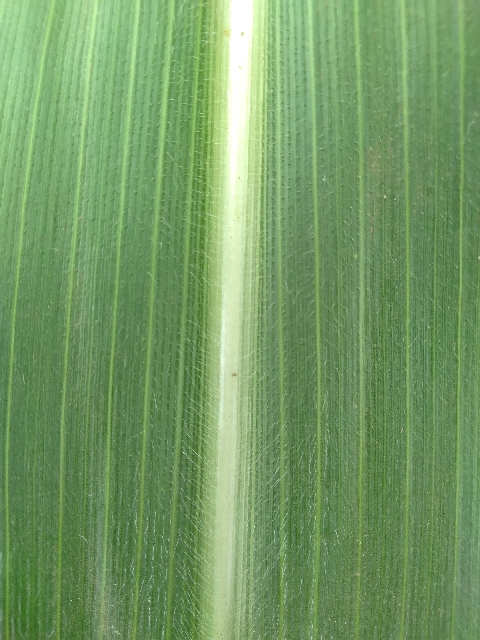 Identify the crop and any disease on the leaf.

maize, healthy
